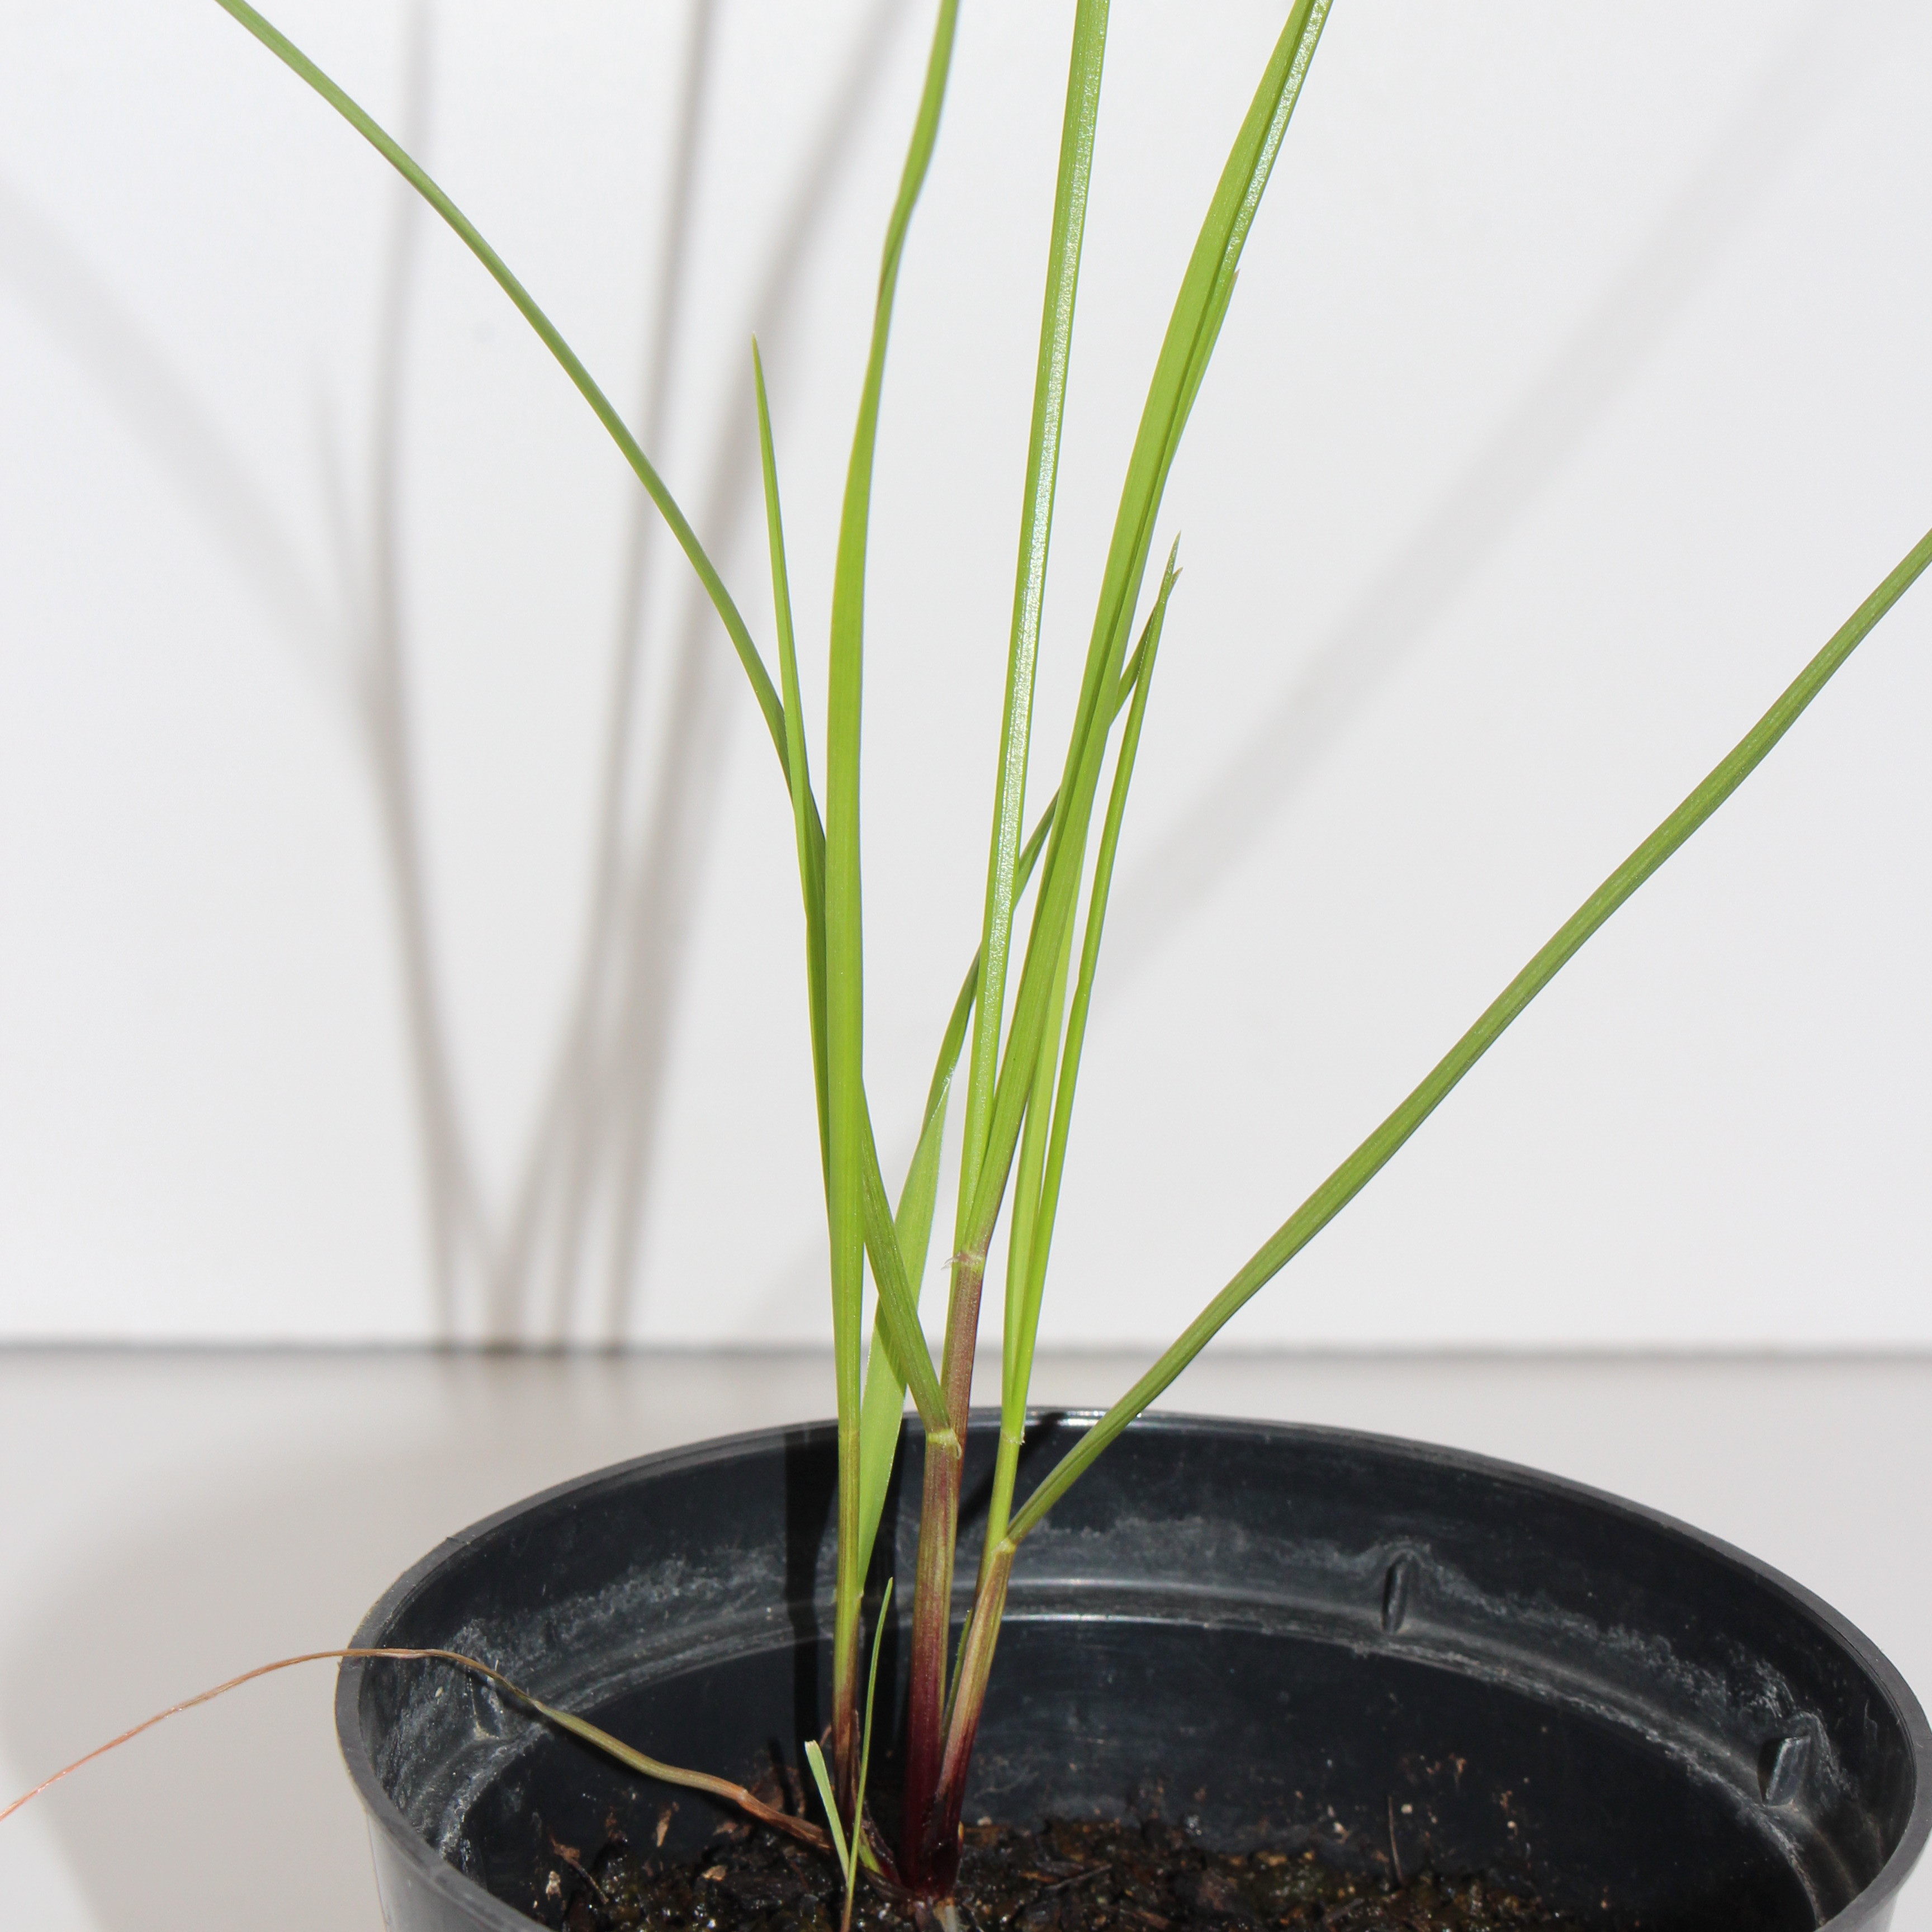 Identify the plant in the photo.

Lolium multiflorum
